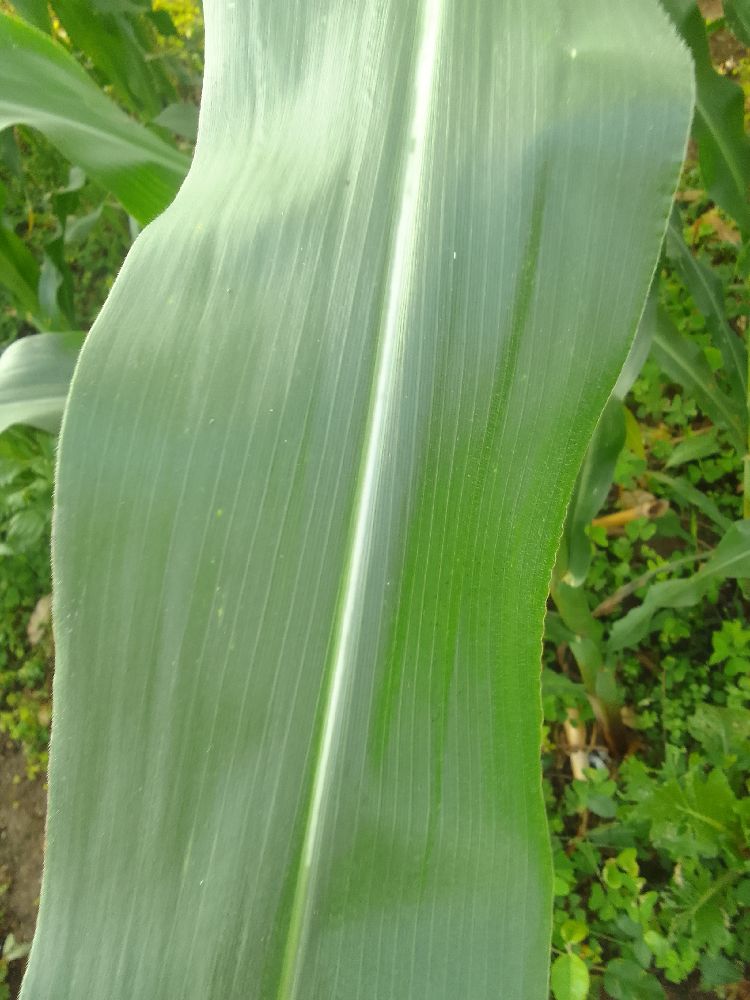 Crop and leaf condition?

maize, healthy
